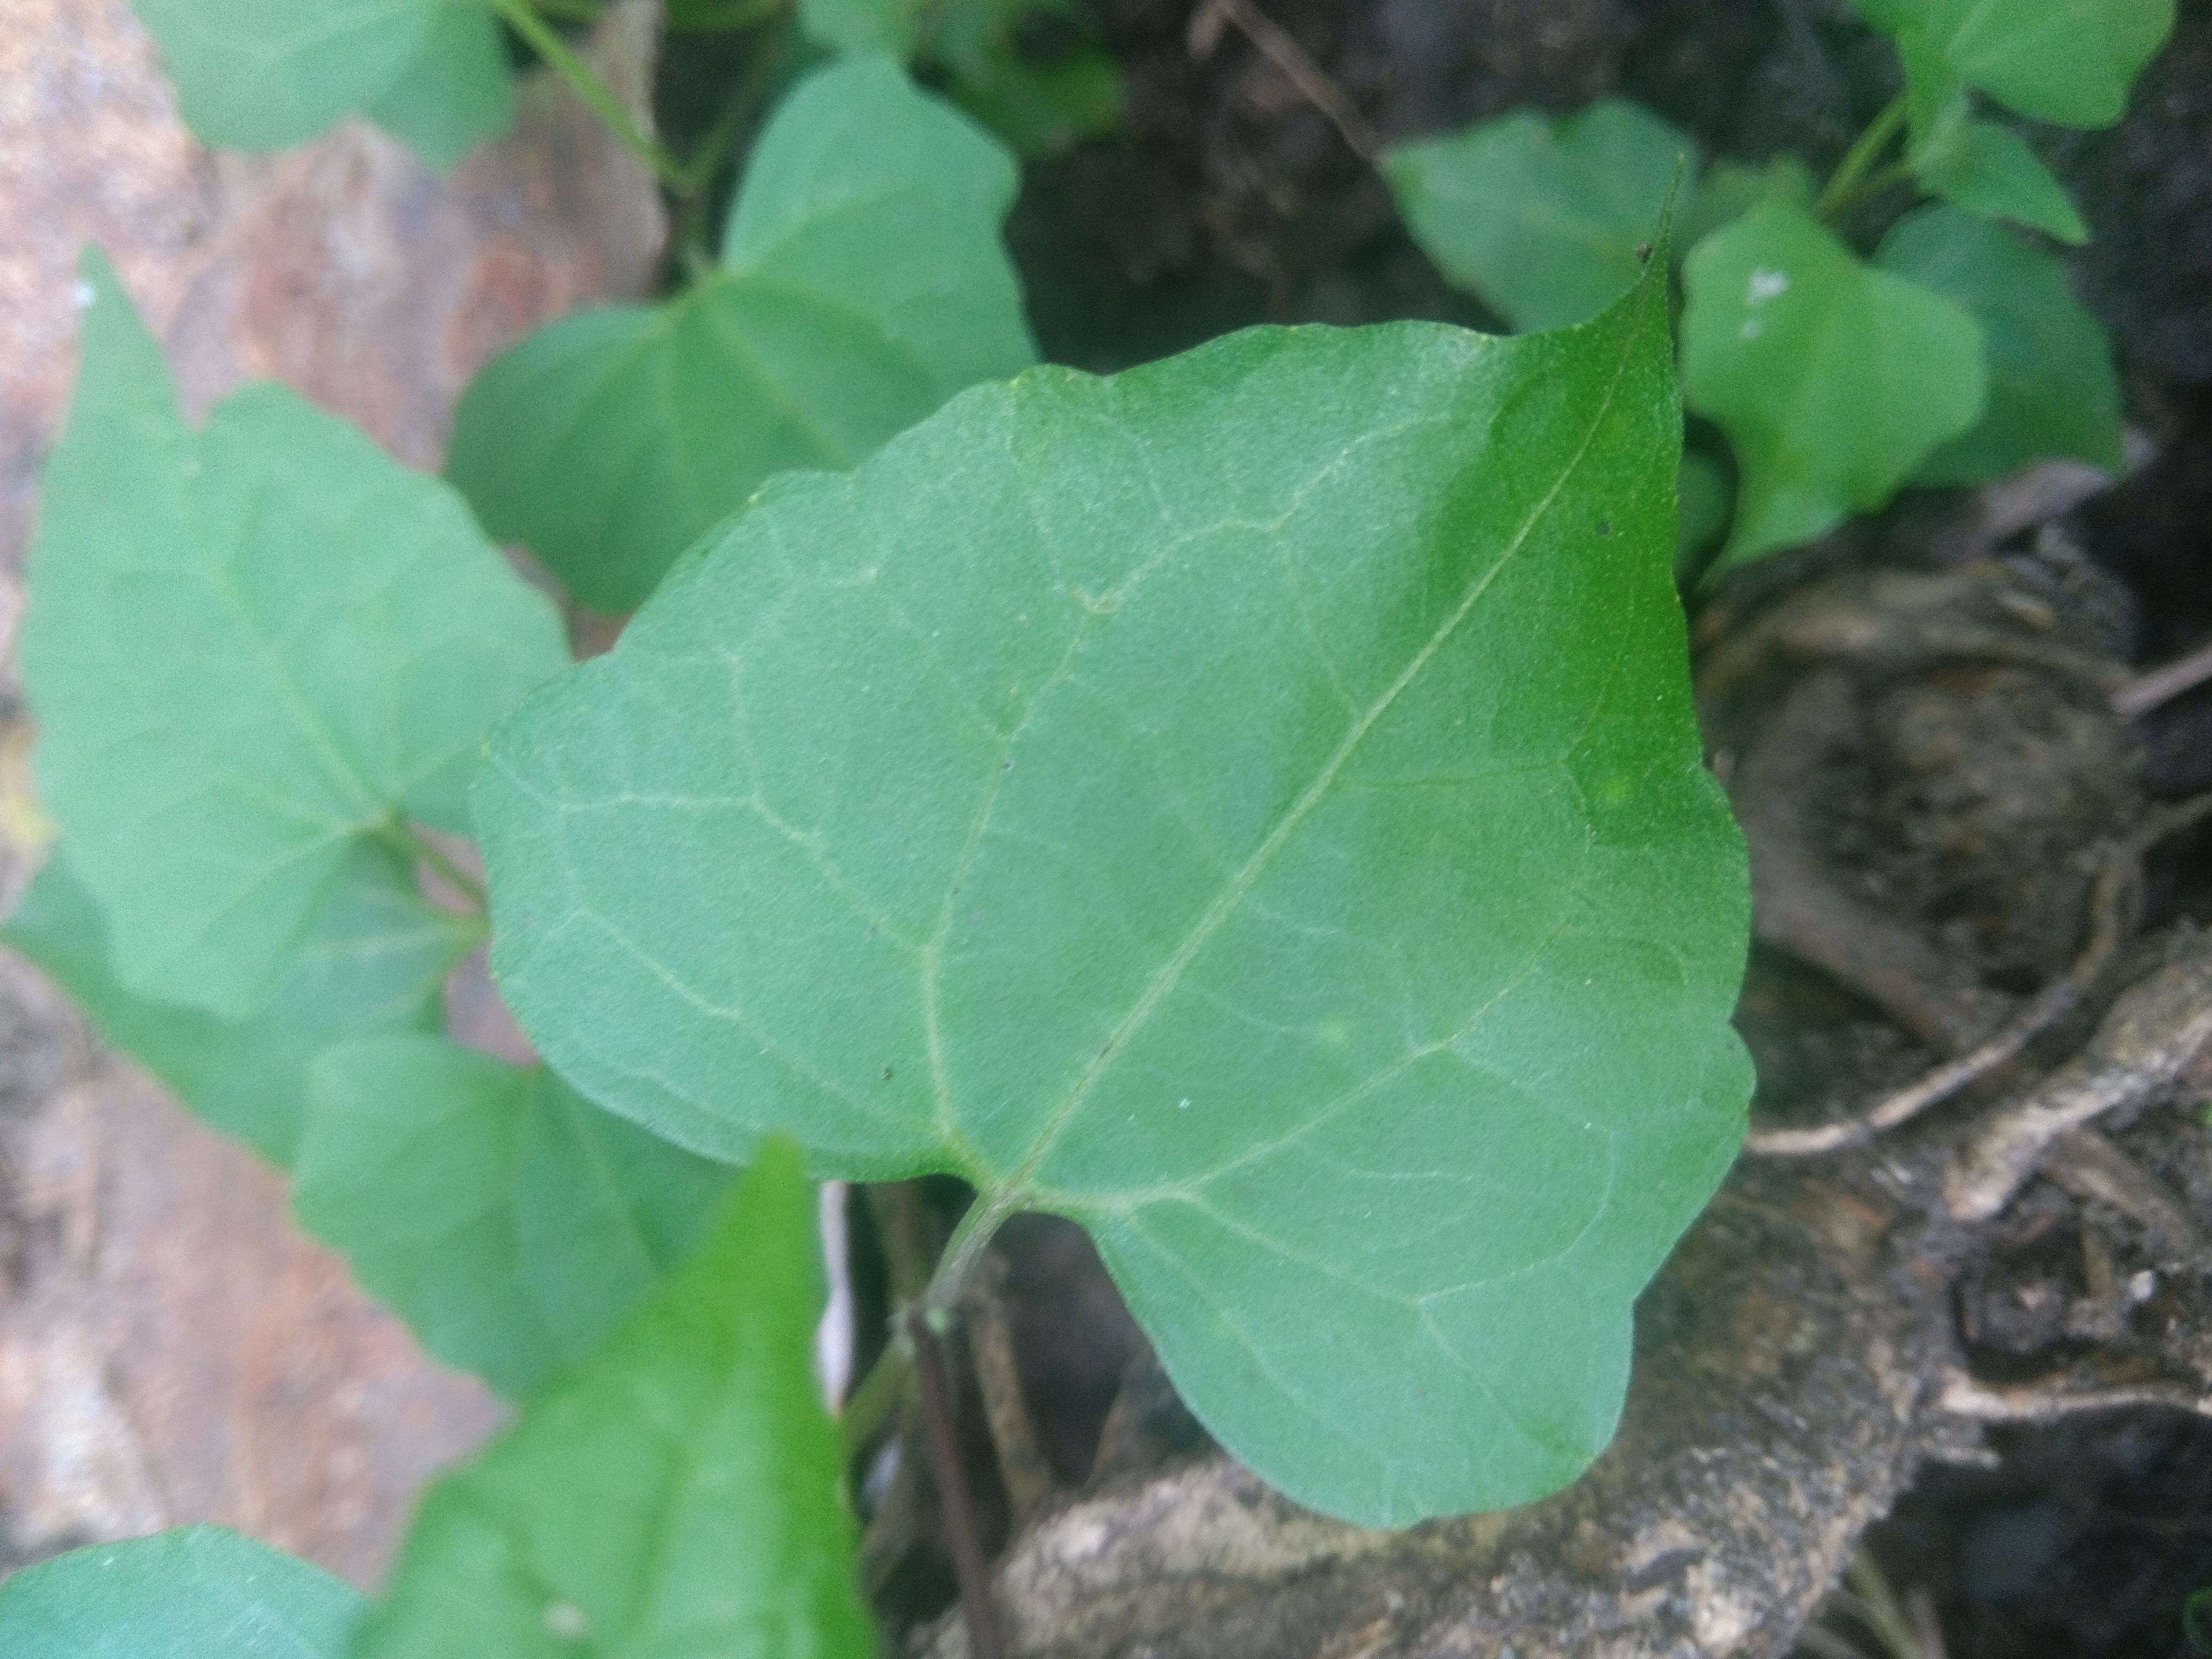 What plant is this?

bitter vine
